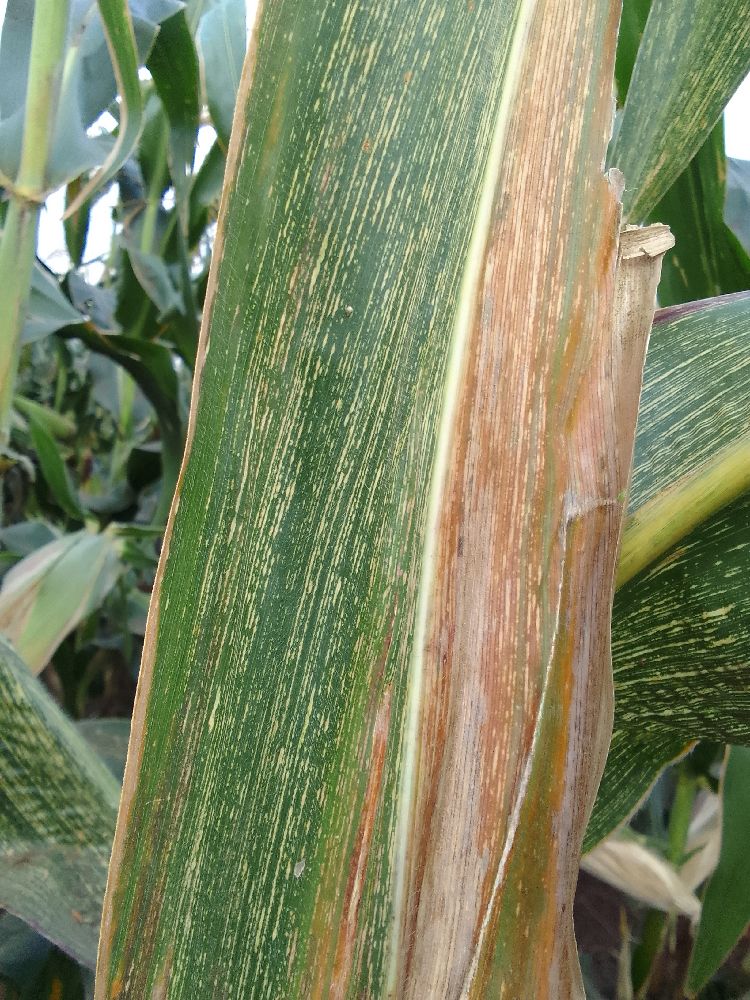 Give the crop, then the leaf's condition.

maize, maize streak virus
